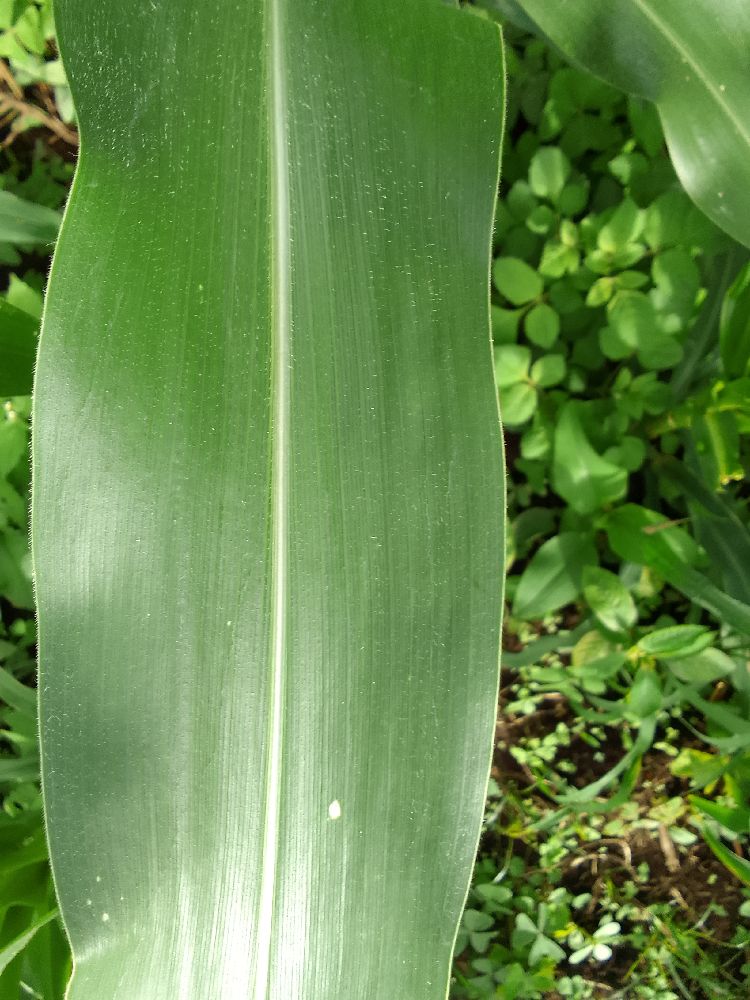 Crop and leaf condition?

maize, healthy
